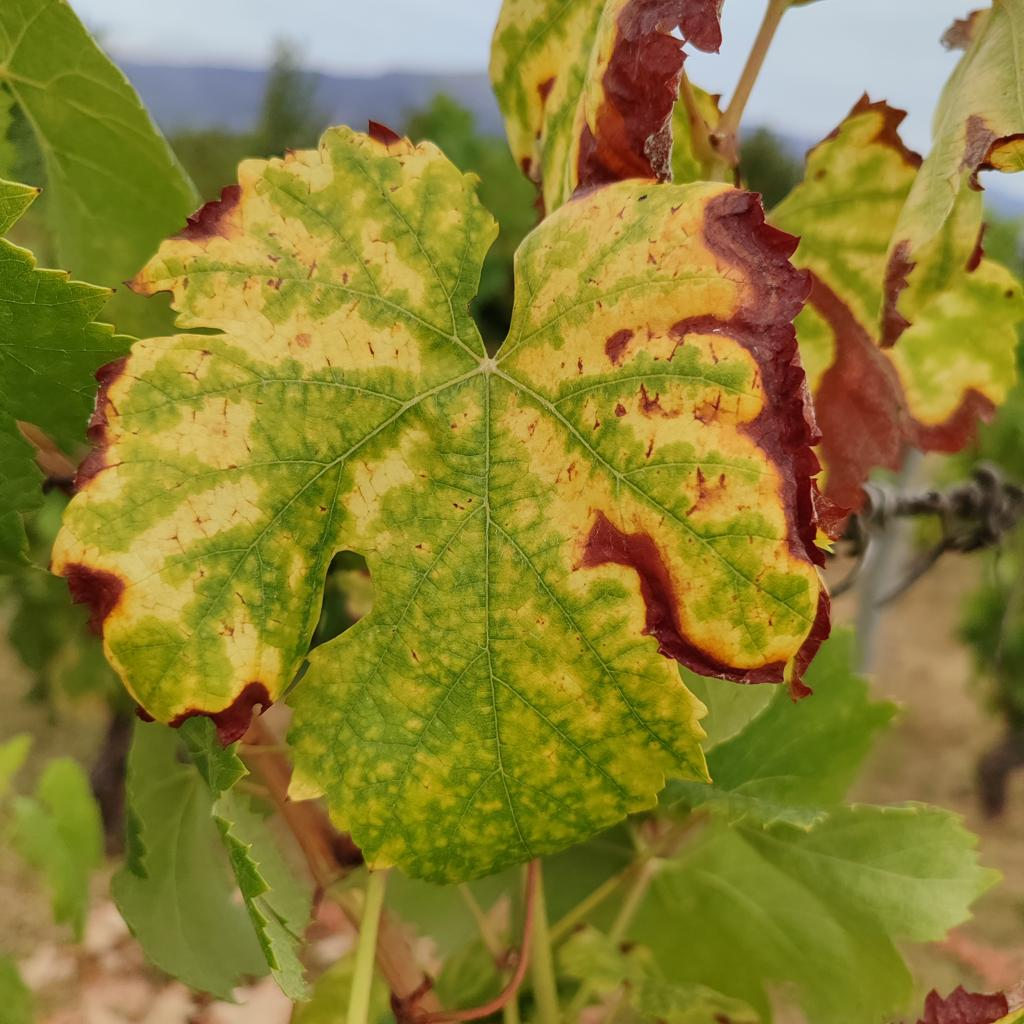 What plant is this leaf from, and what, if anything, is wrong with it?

grapevine, esca complex
